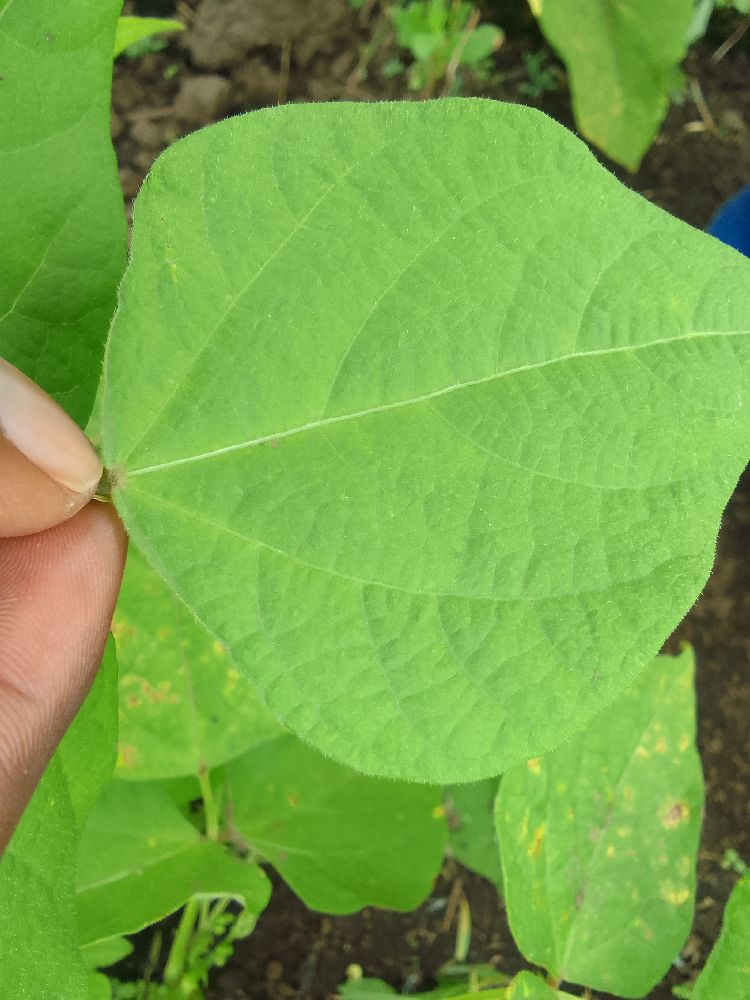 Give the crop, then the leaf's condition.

common bean, healthy
